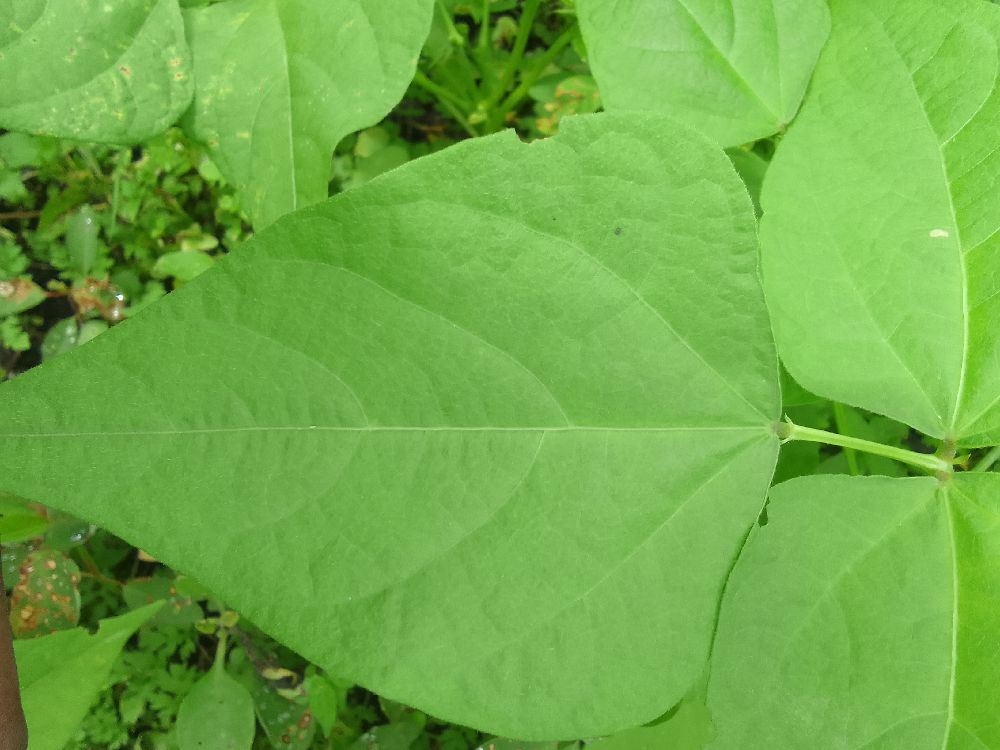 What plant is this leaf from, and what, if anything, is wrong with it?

common bean, healthy
